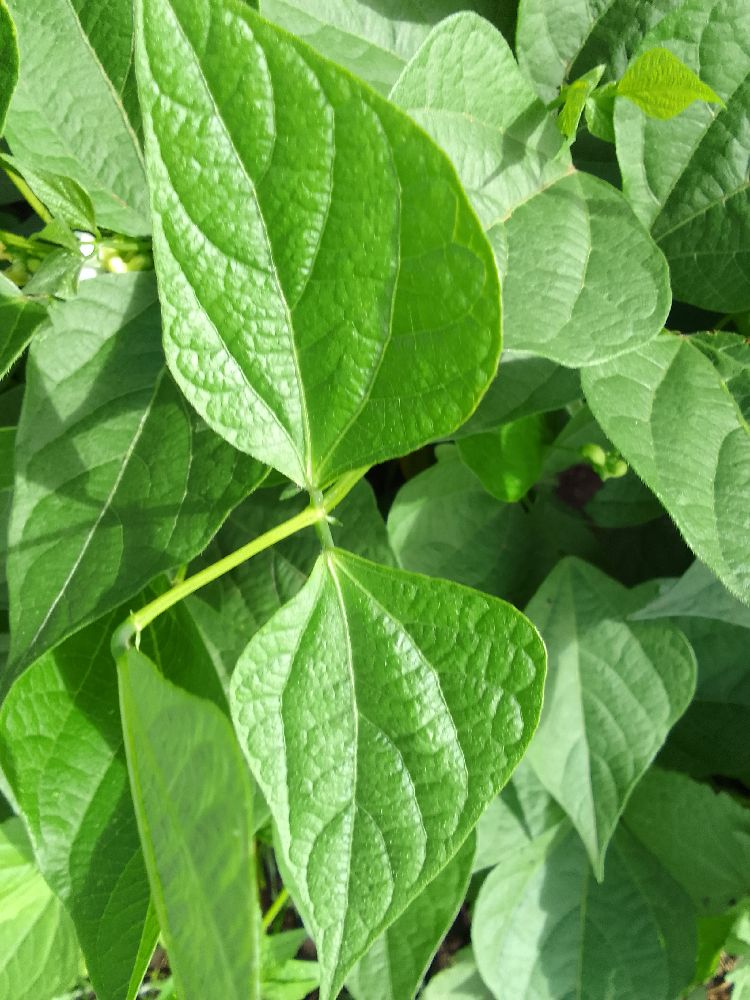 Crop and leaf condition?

common bean, healthy
